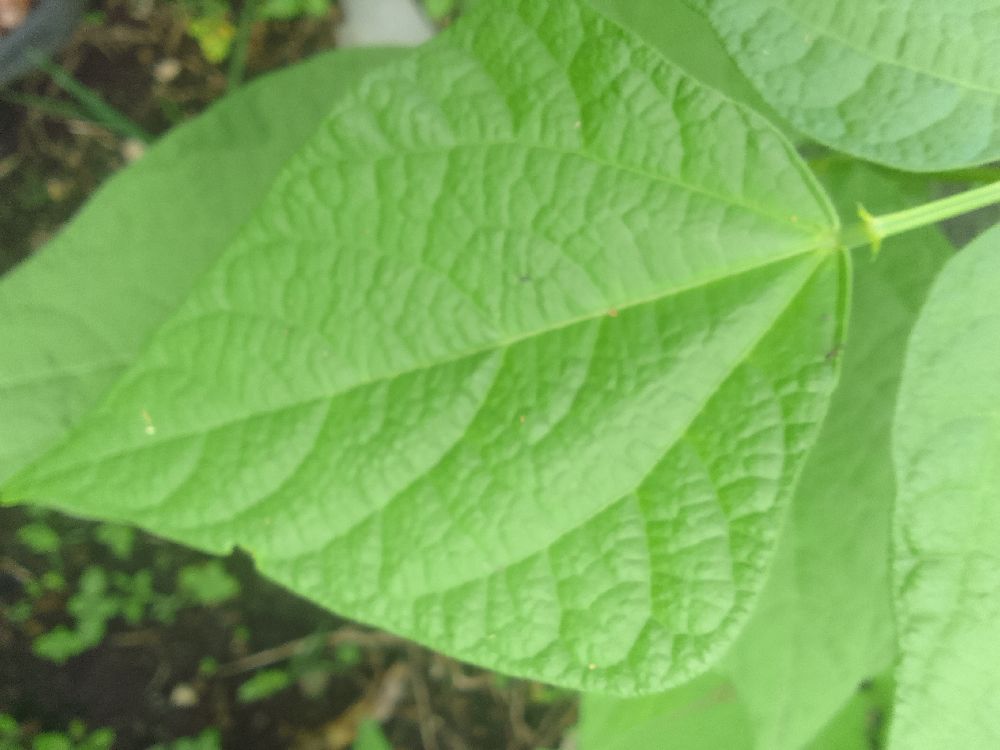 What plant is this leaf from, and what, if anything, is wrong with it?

common bean, healthy
